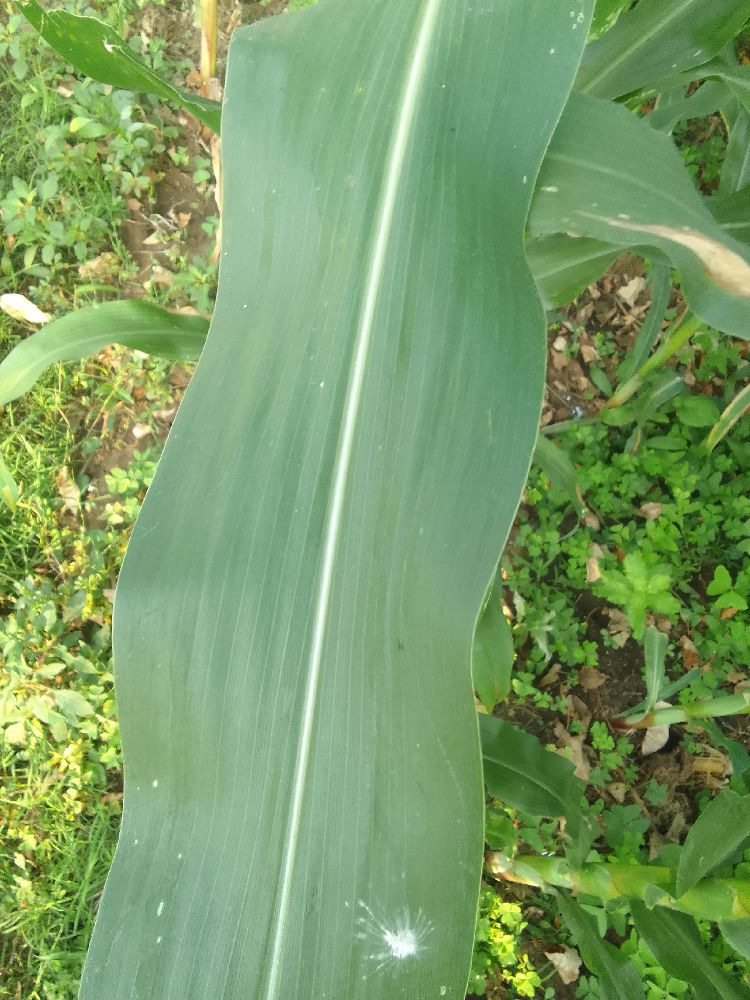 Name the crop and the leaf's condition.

maize, healthy
